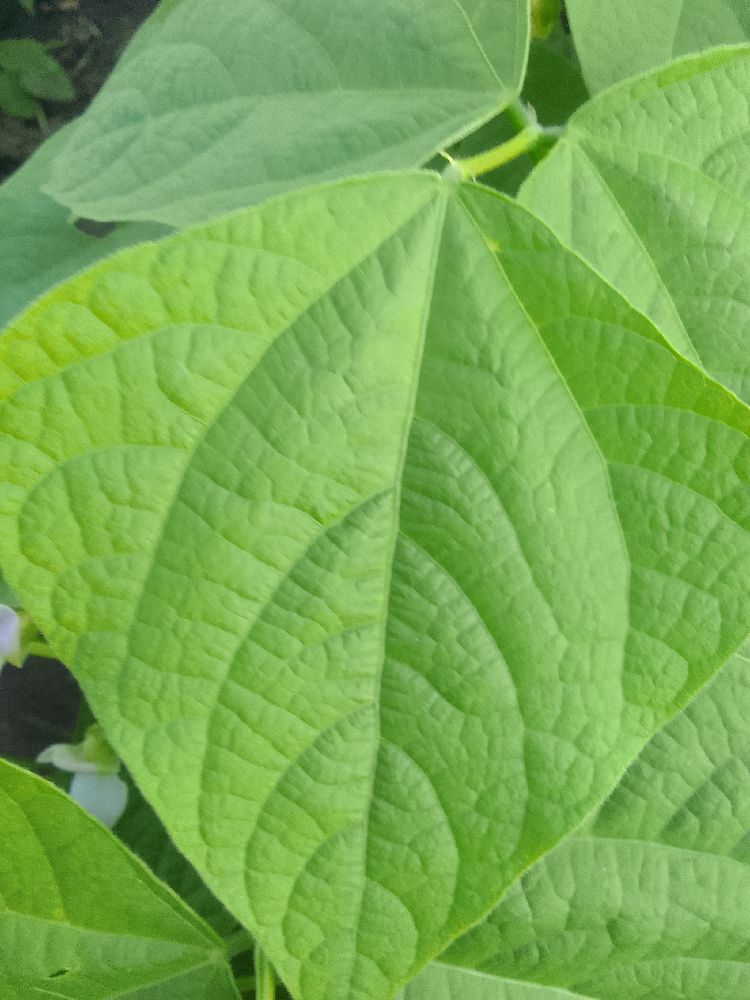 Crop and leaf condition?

common bean, healthy
